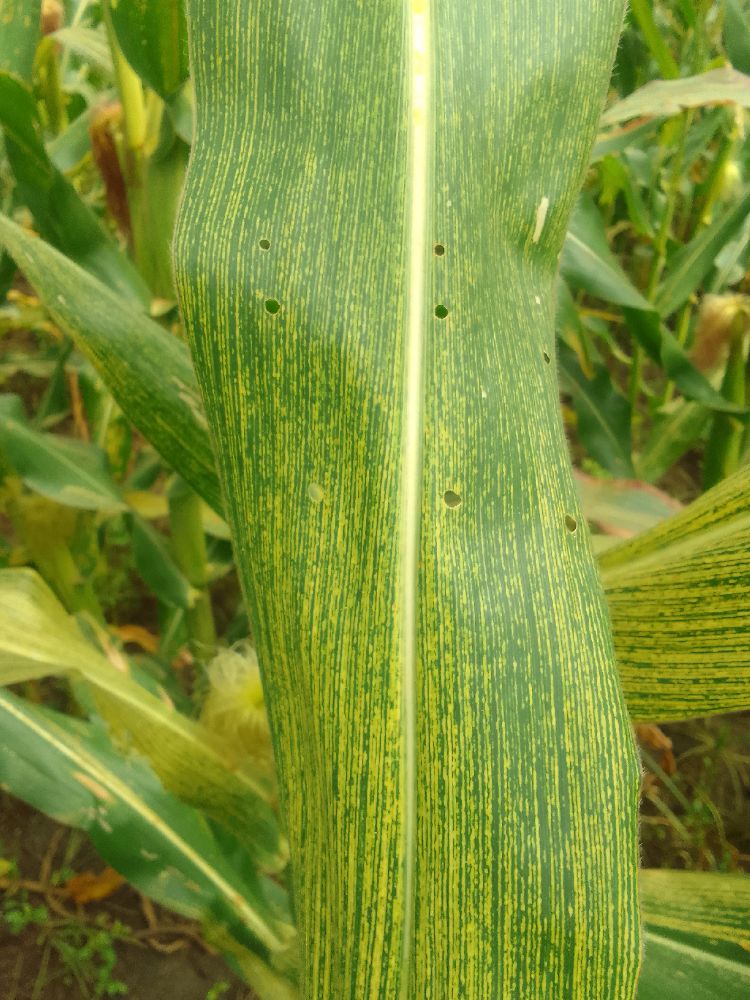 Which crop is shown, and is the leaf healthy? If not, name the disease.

maize, maize streak virus
